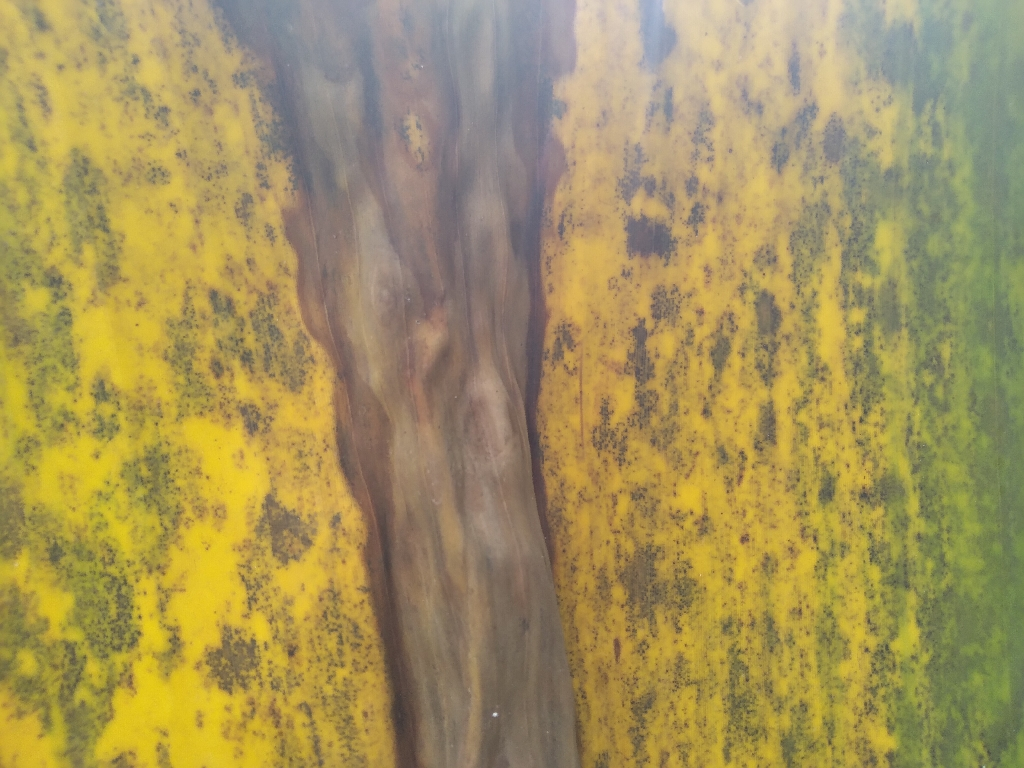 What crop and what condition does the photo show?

banana, black sigatoka
